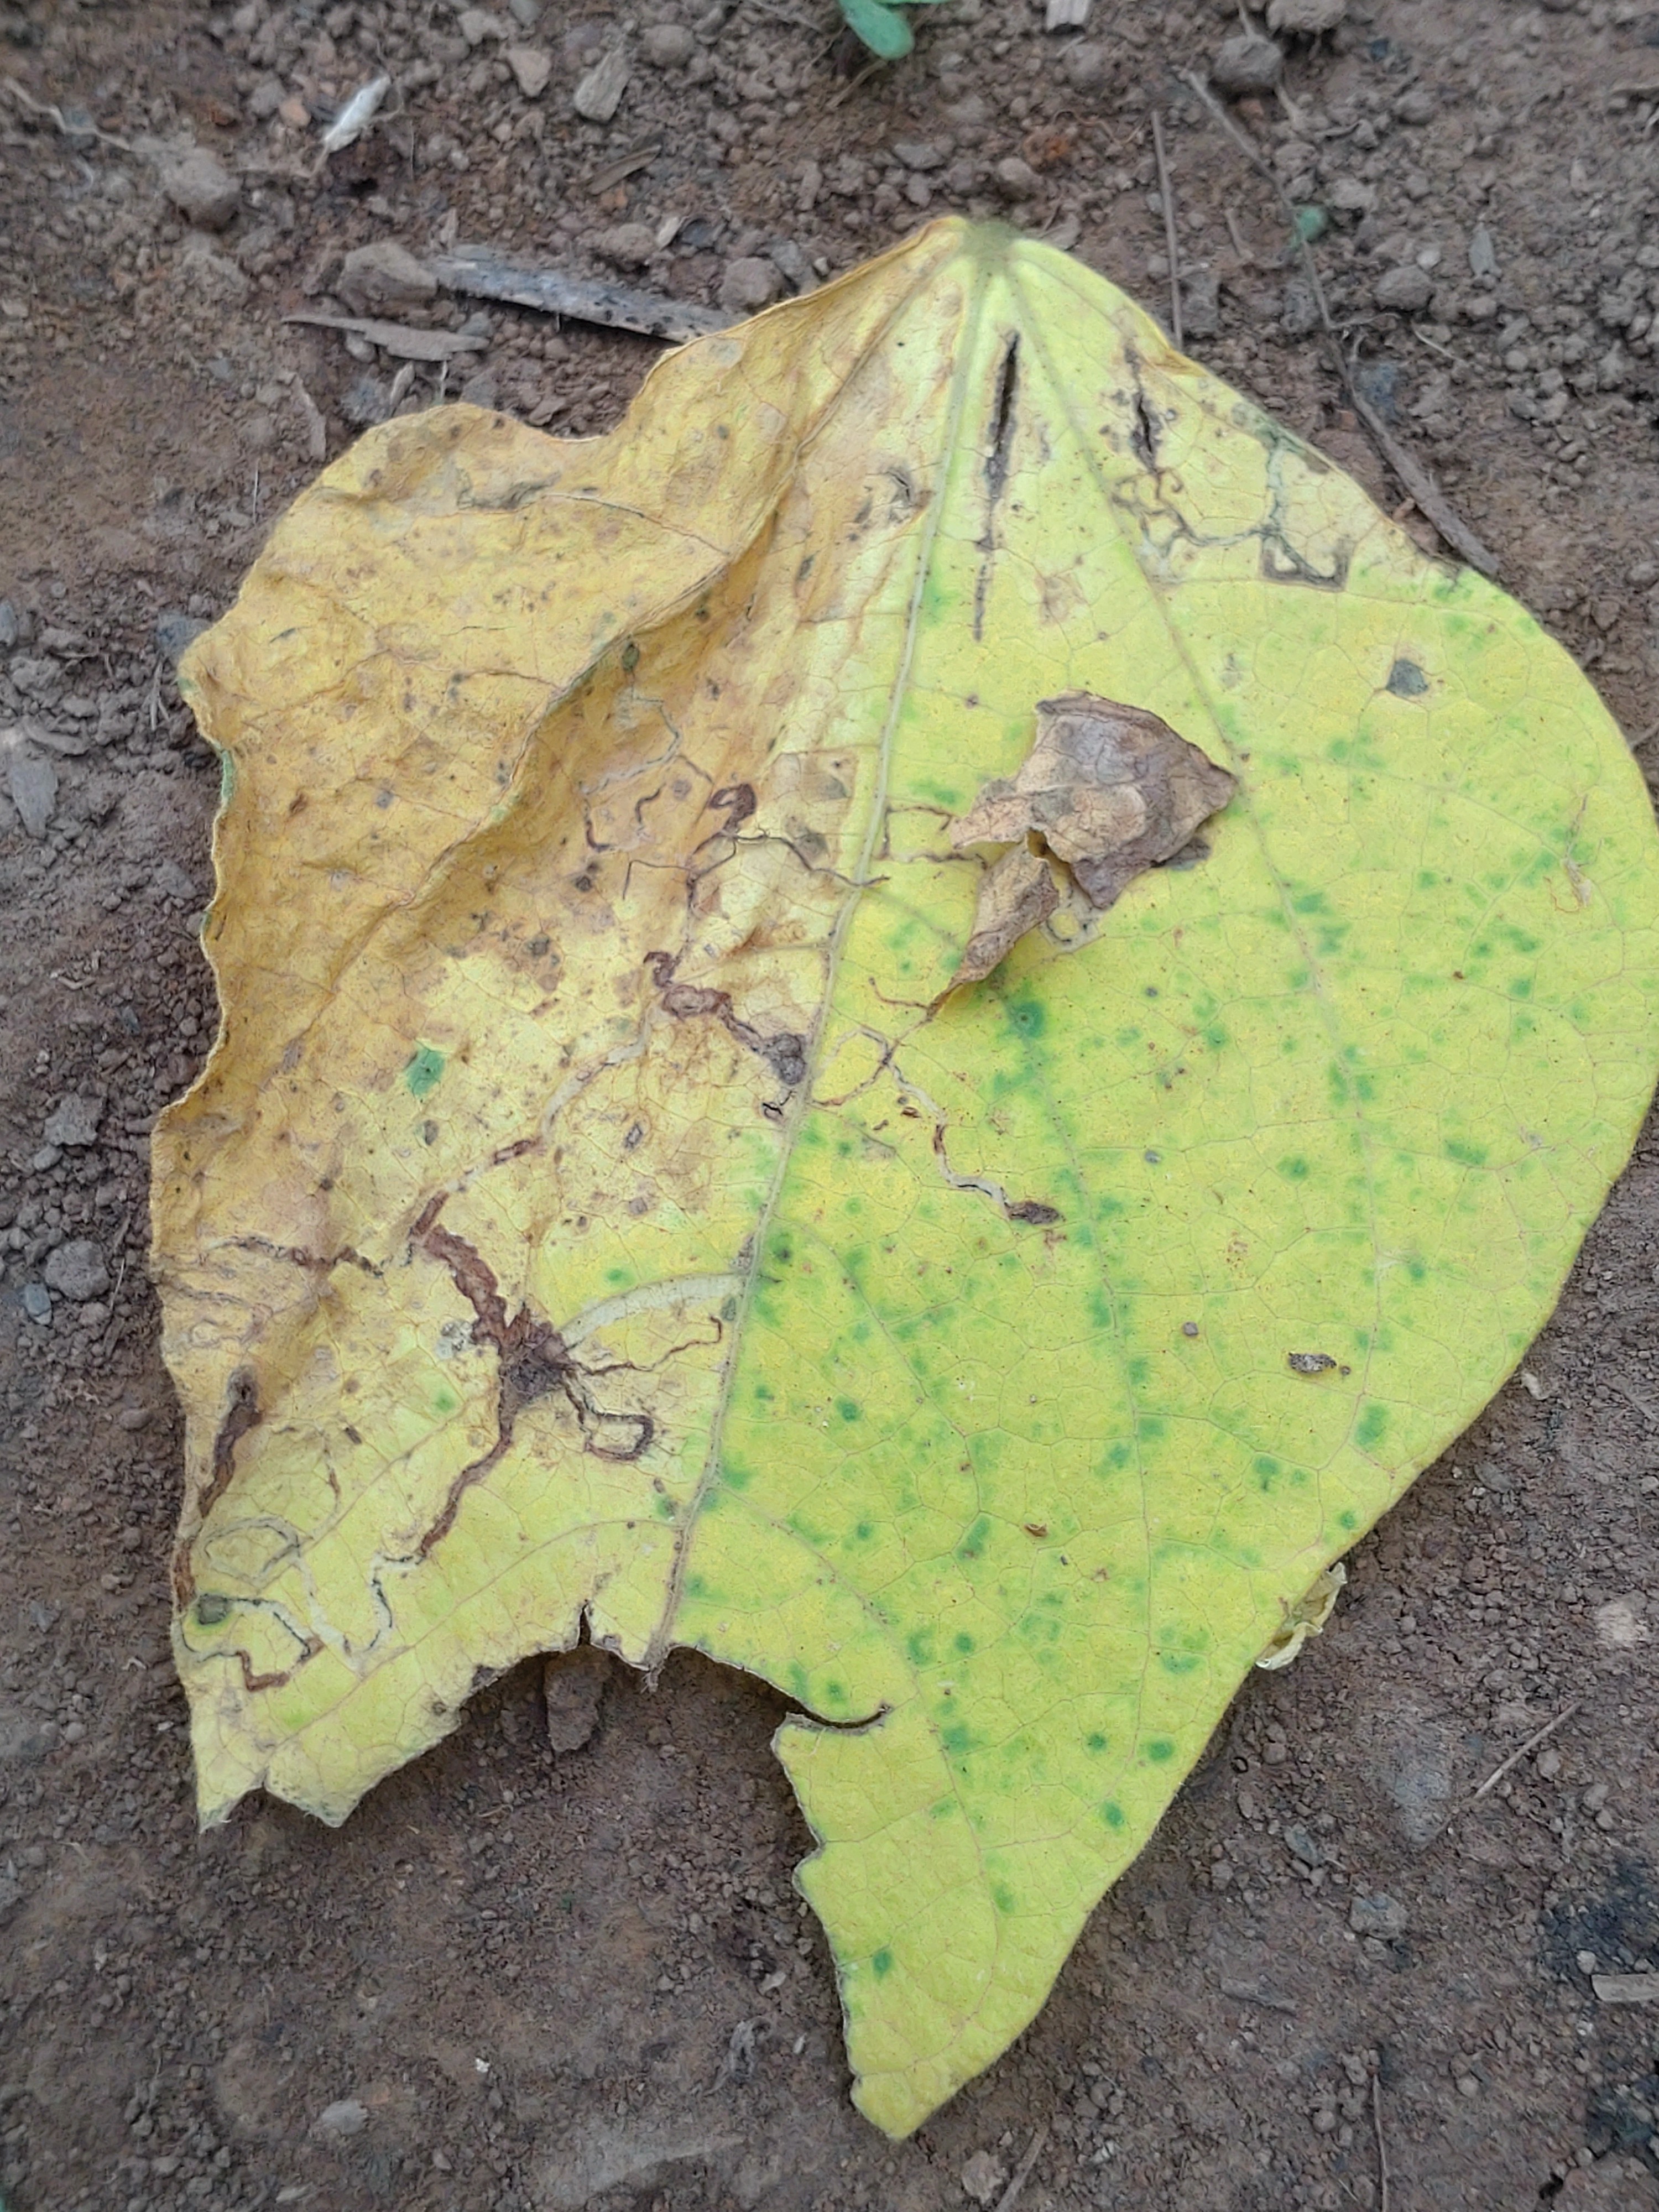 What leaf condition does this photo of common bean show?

anthracnose
